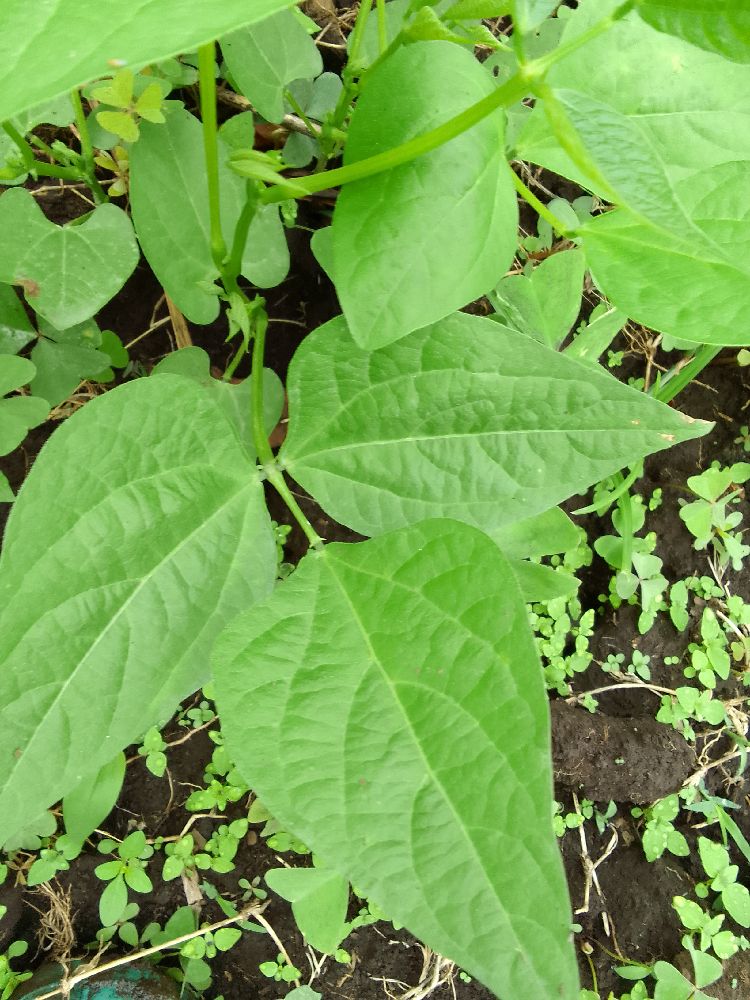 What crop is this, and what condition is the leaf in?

common bean, healthy
